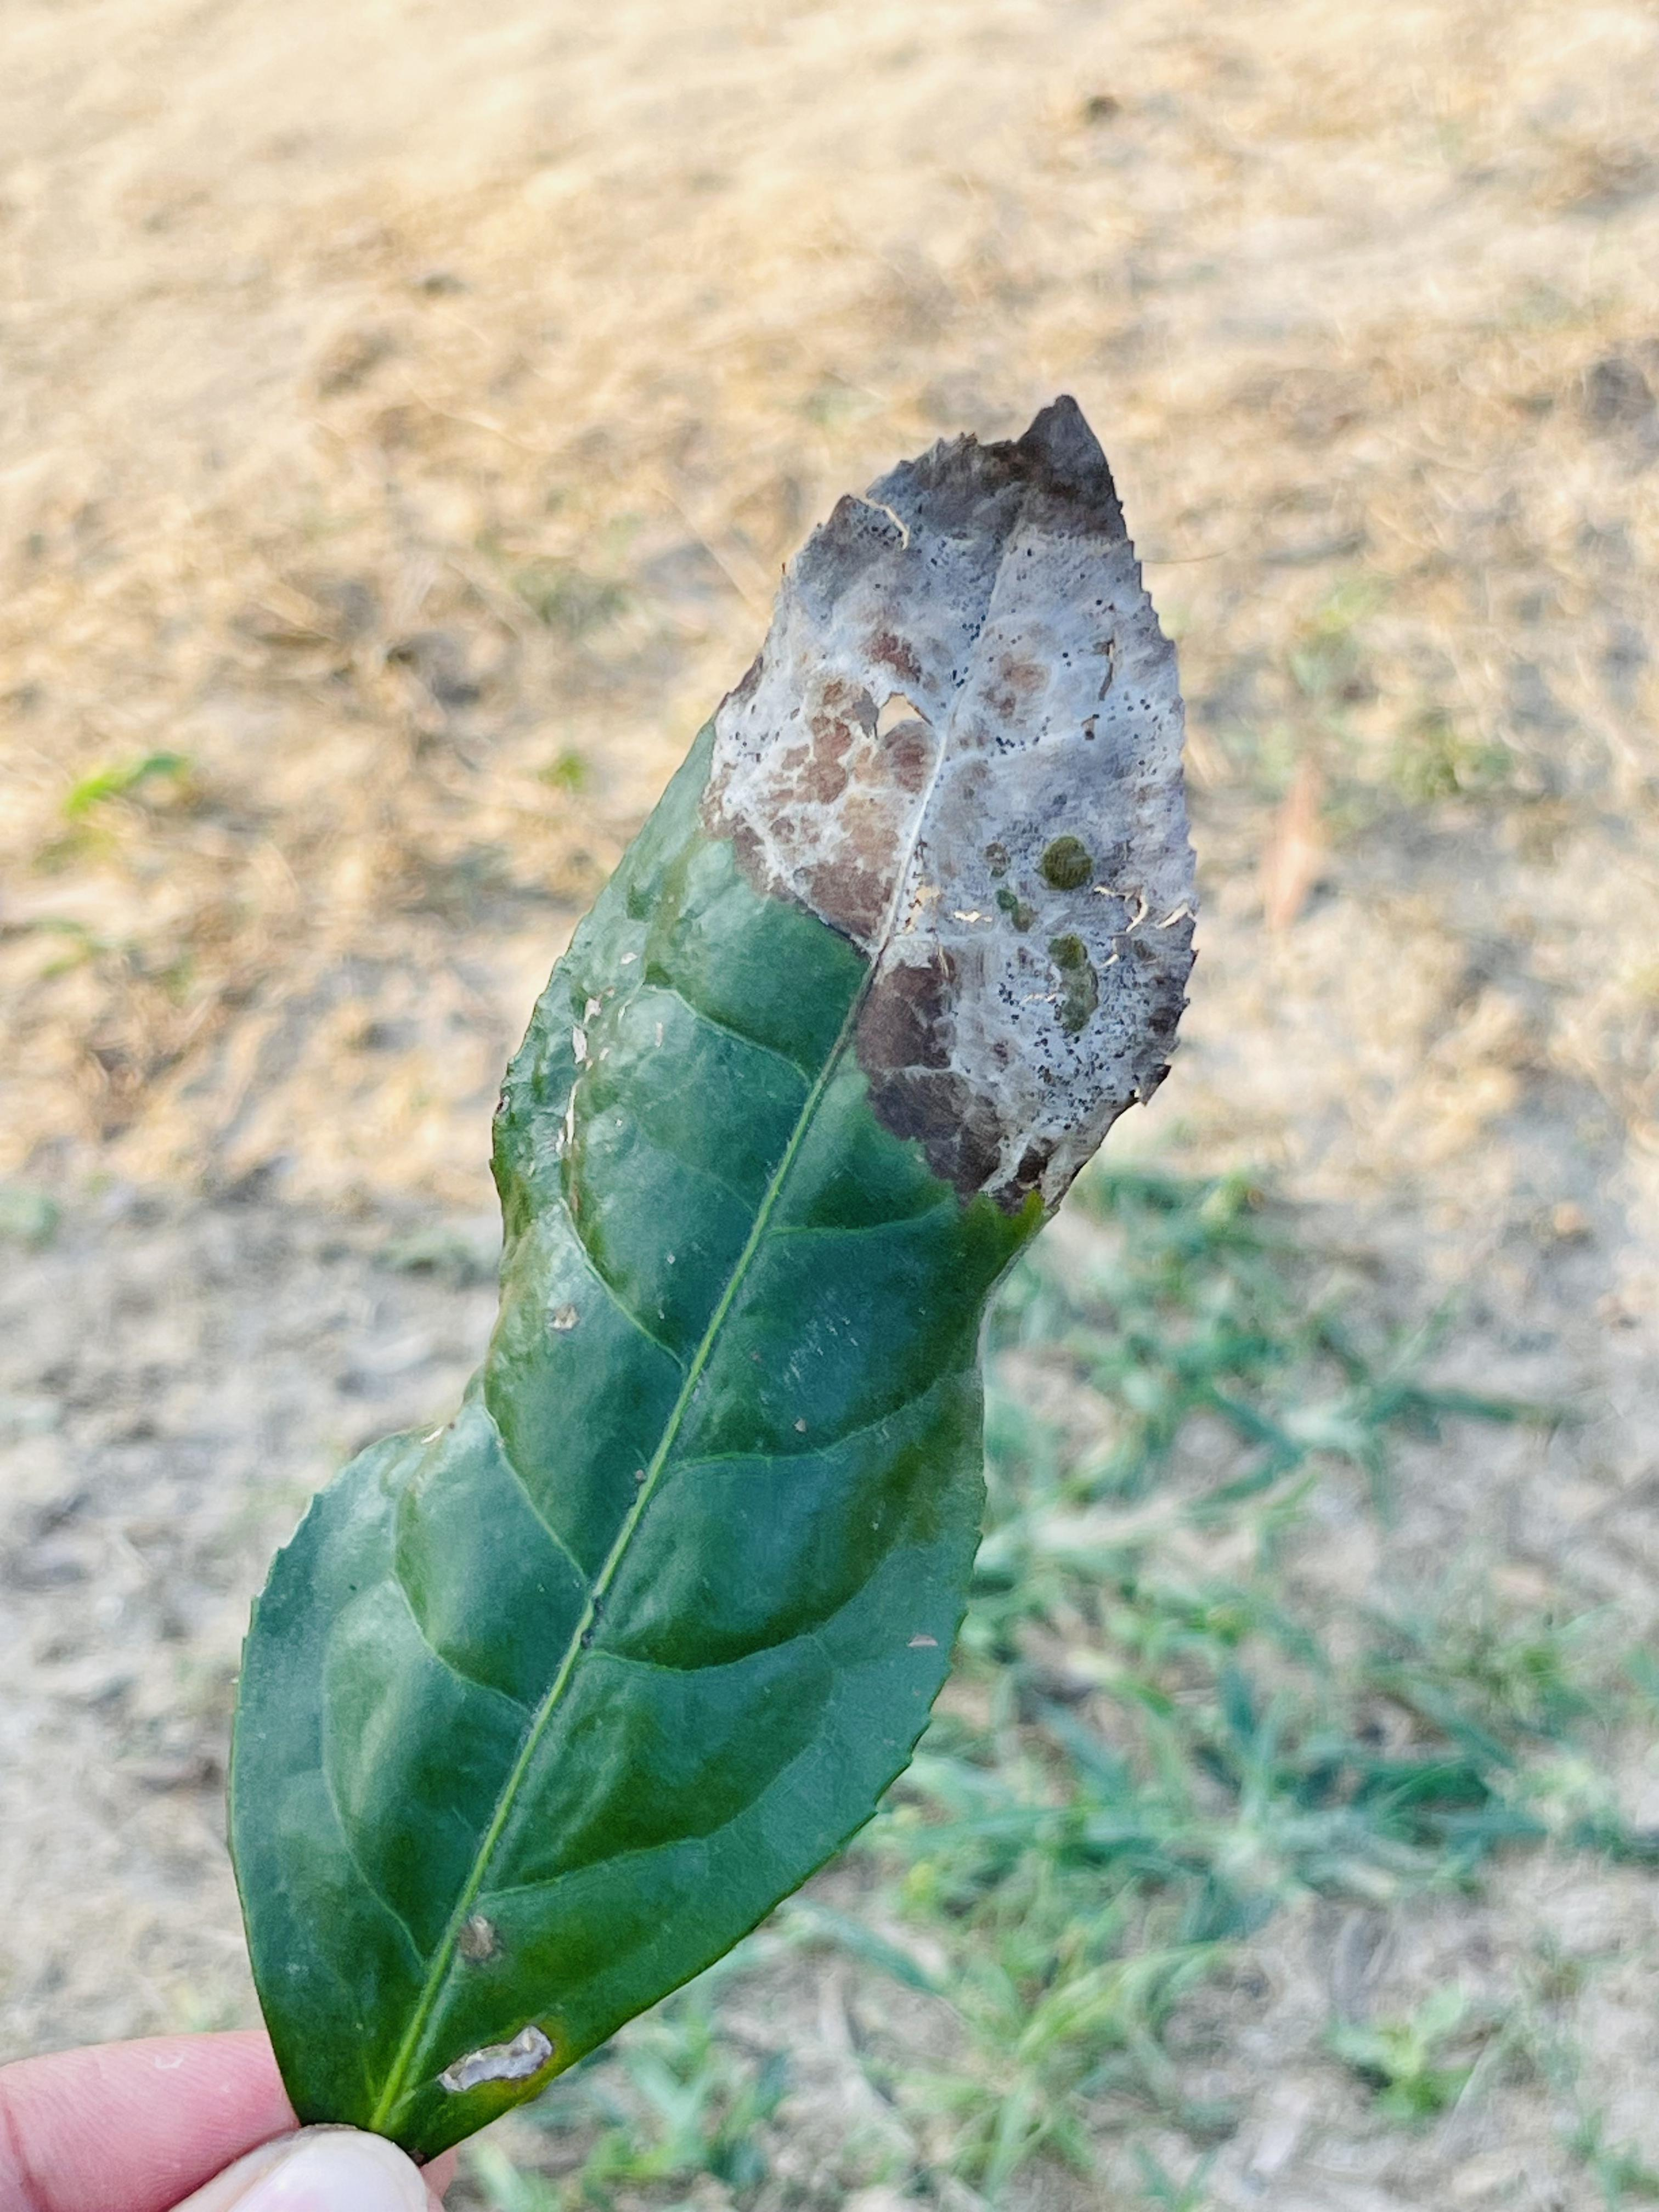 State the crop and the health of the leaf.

tea, blight
